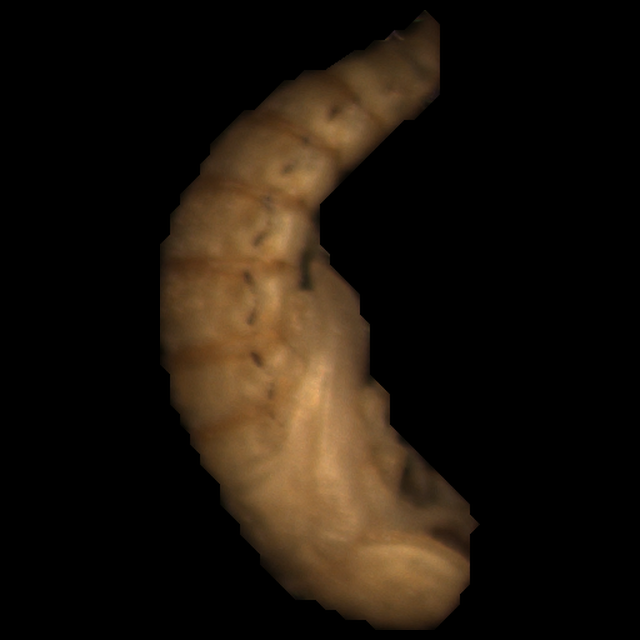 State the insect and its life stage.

mealworm pupa
